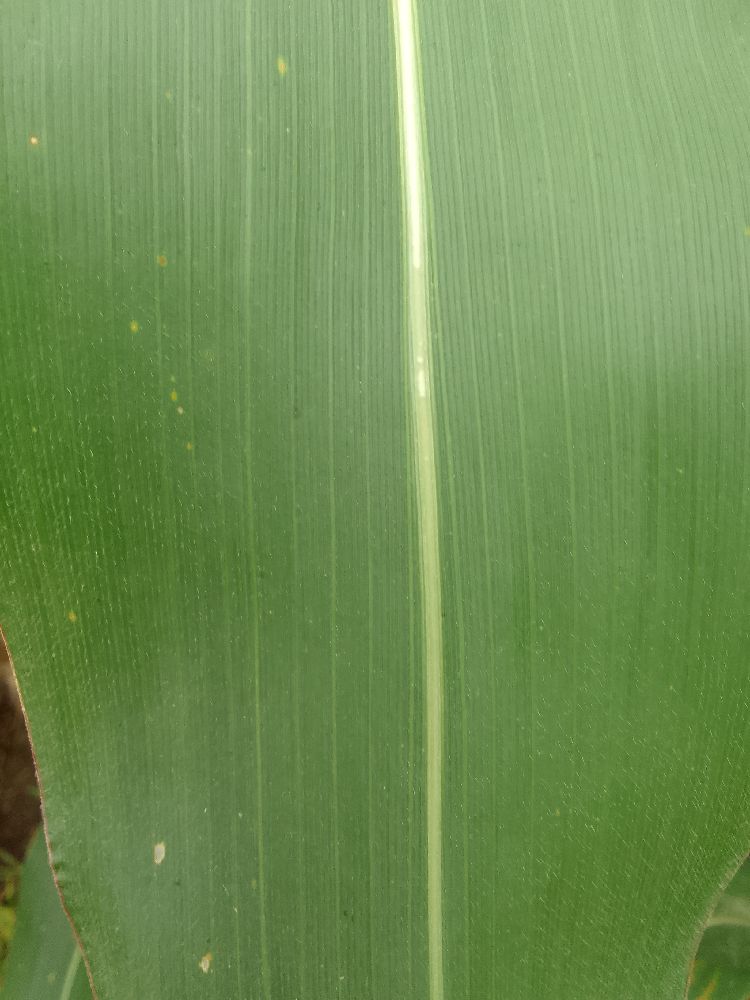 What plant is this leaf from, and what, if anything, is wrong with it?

maize, healthy
